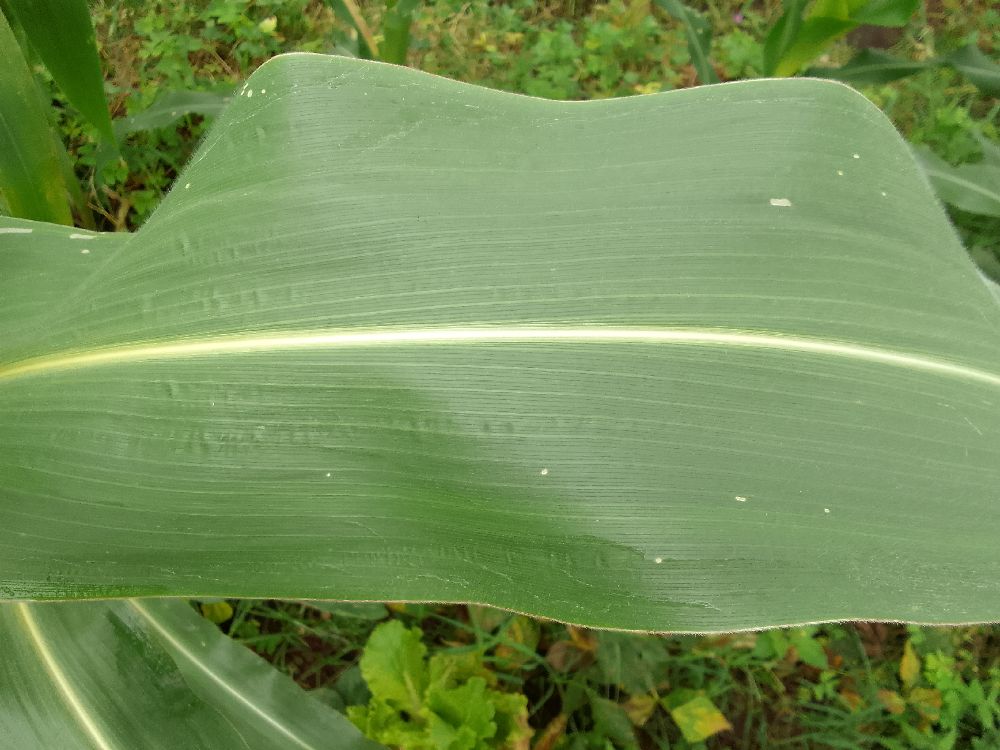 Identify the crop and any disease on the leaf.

maize, healthy
